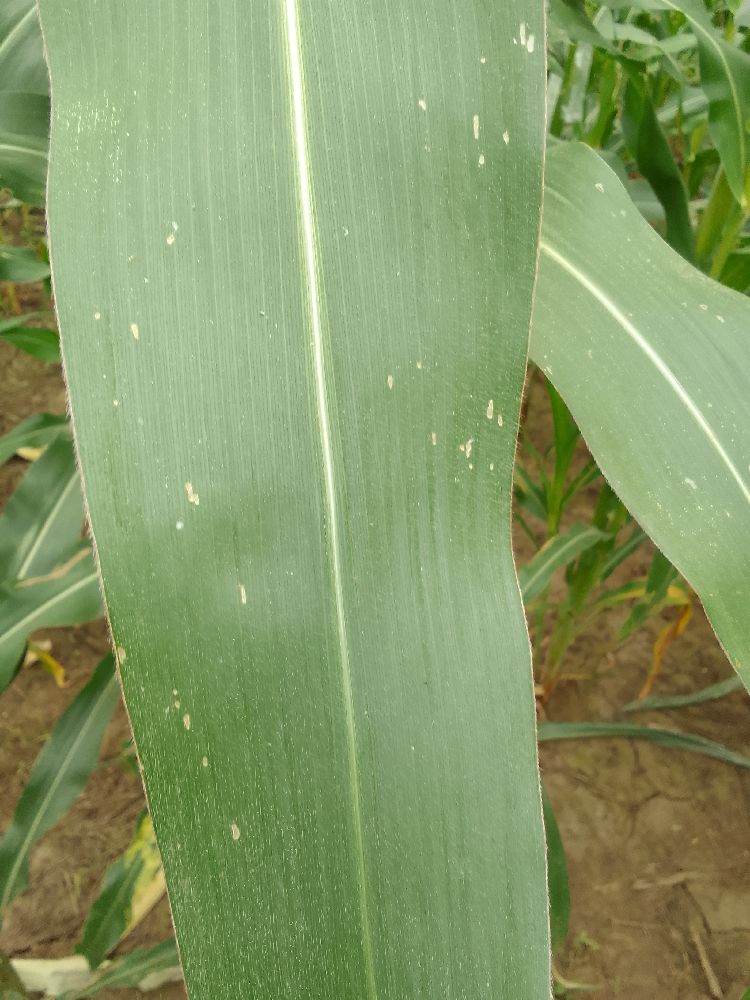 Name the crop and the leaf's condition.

maize, healthy
